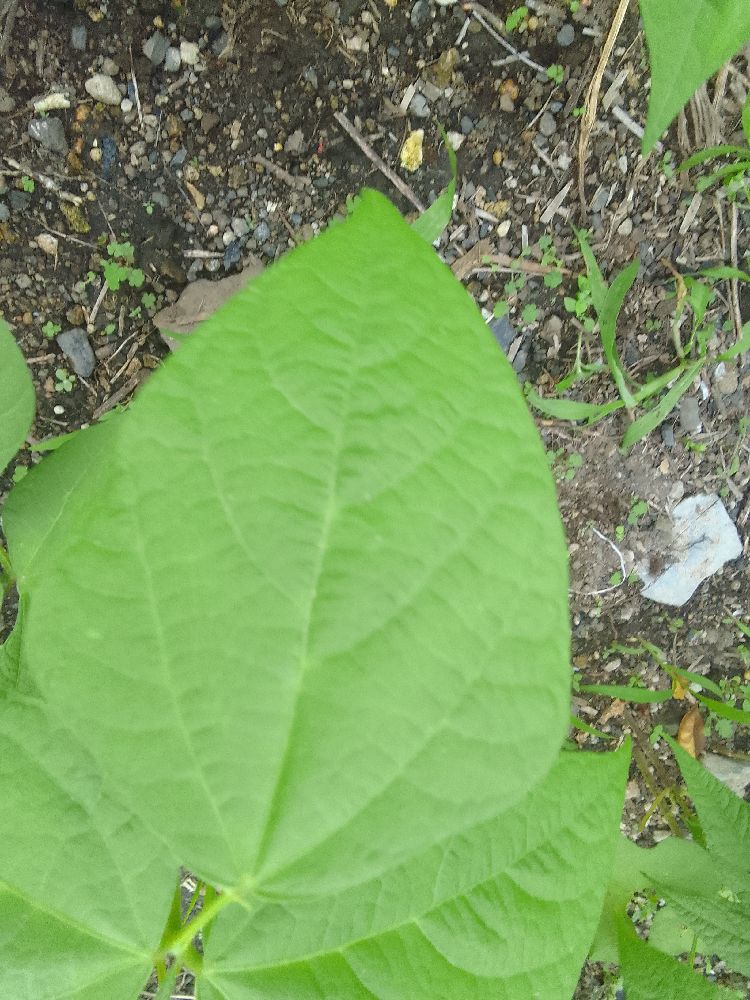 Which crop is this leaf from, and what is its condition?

common bean, healthy
